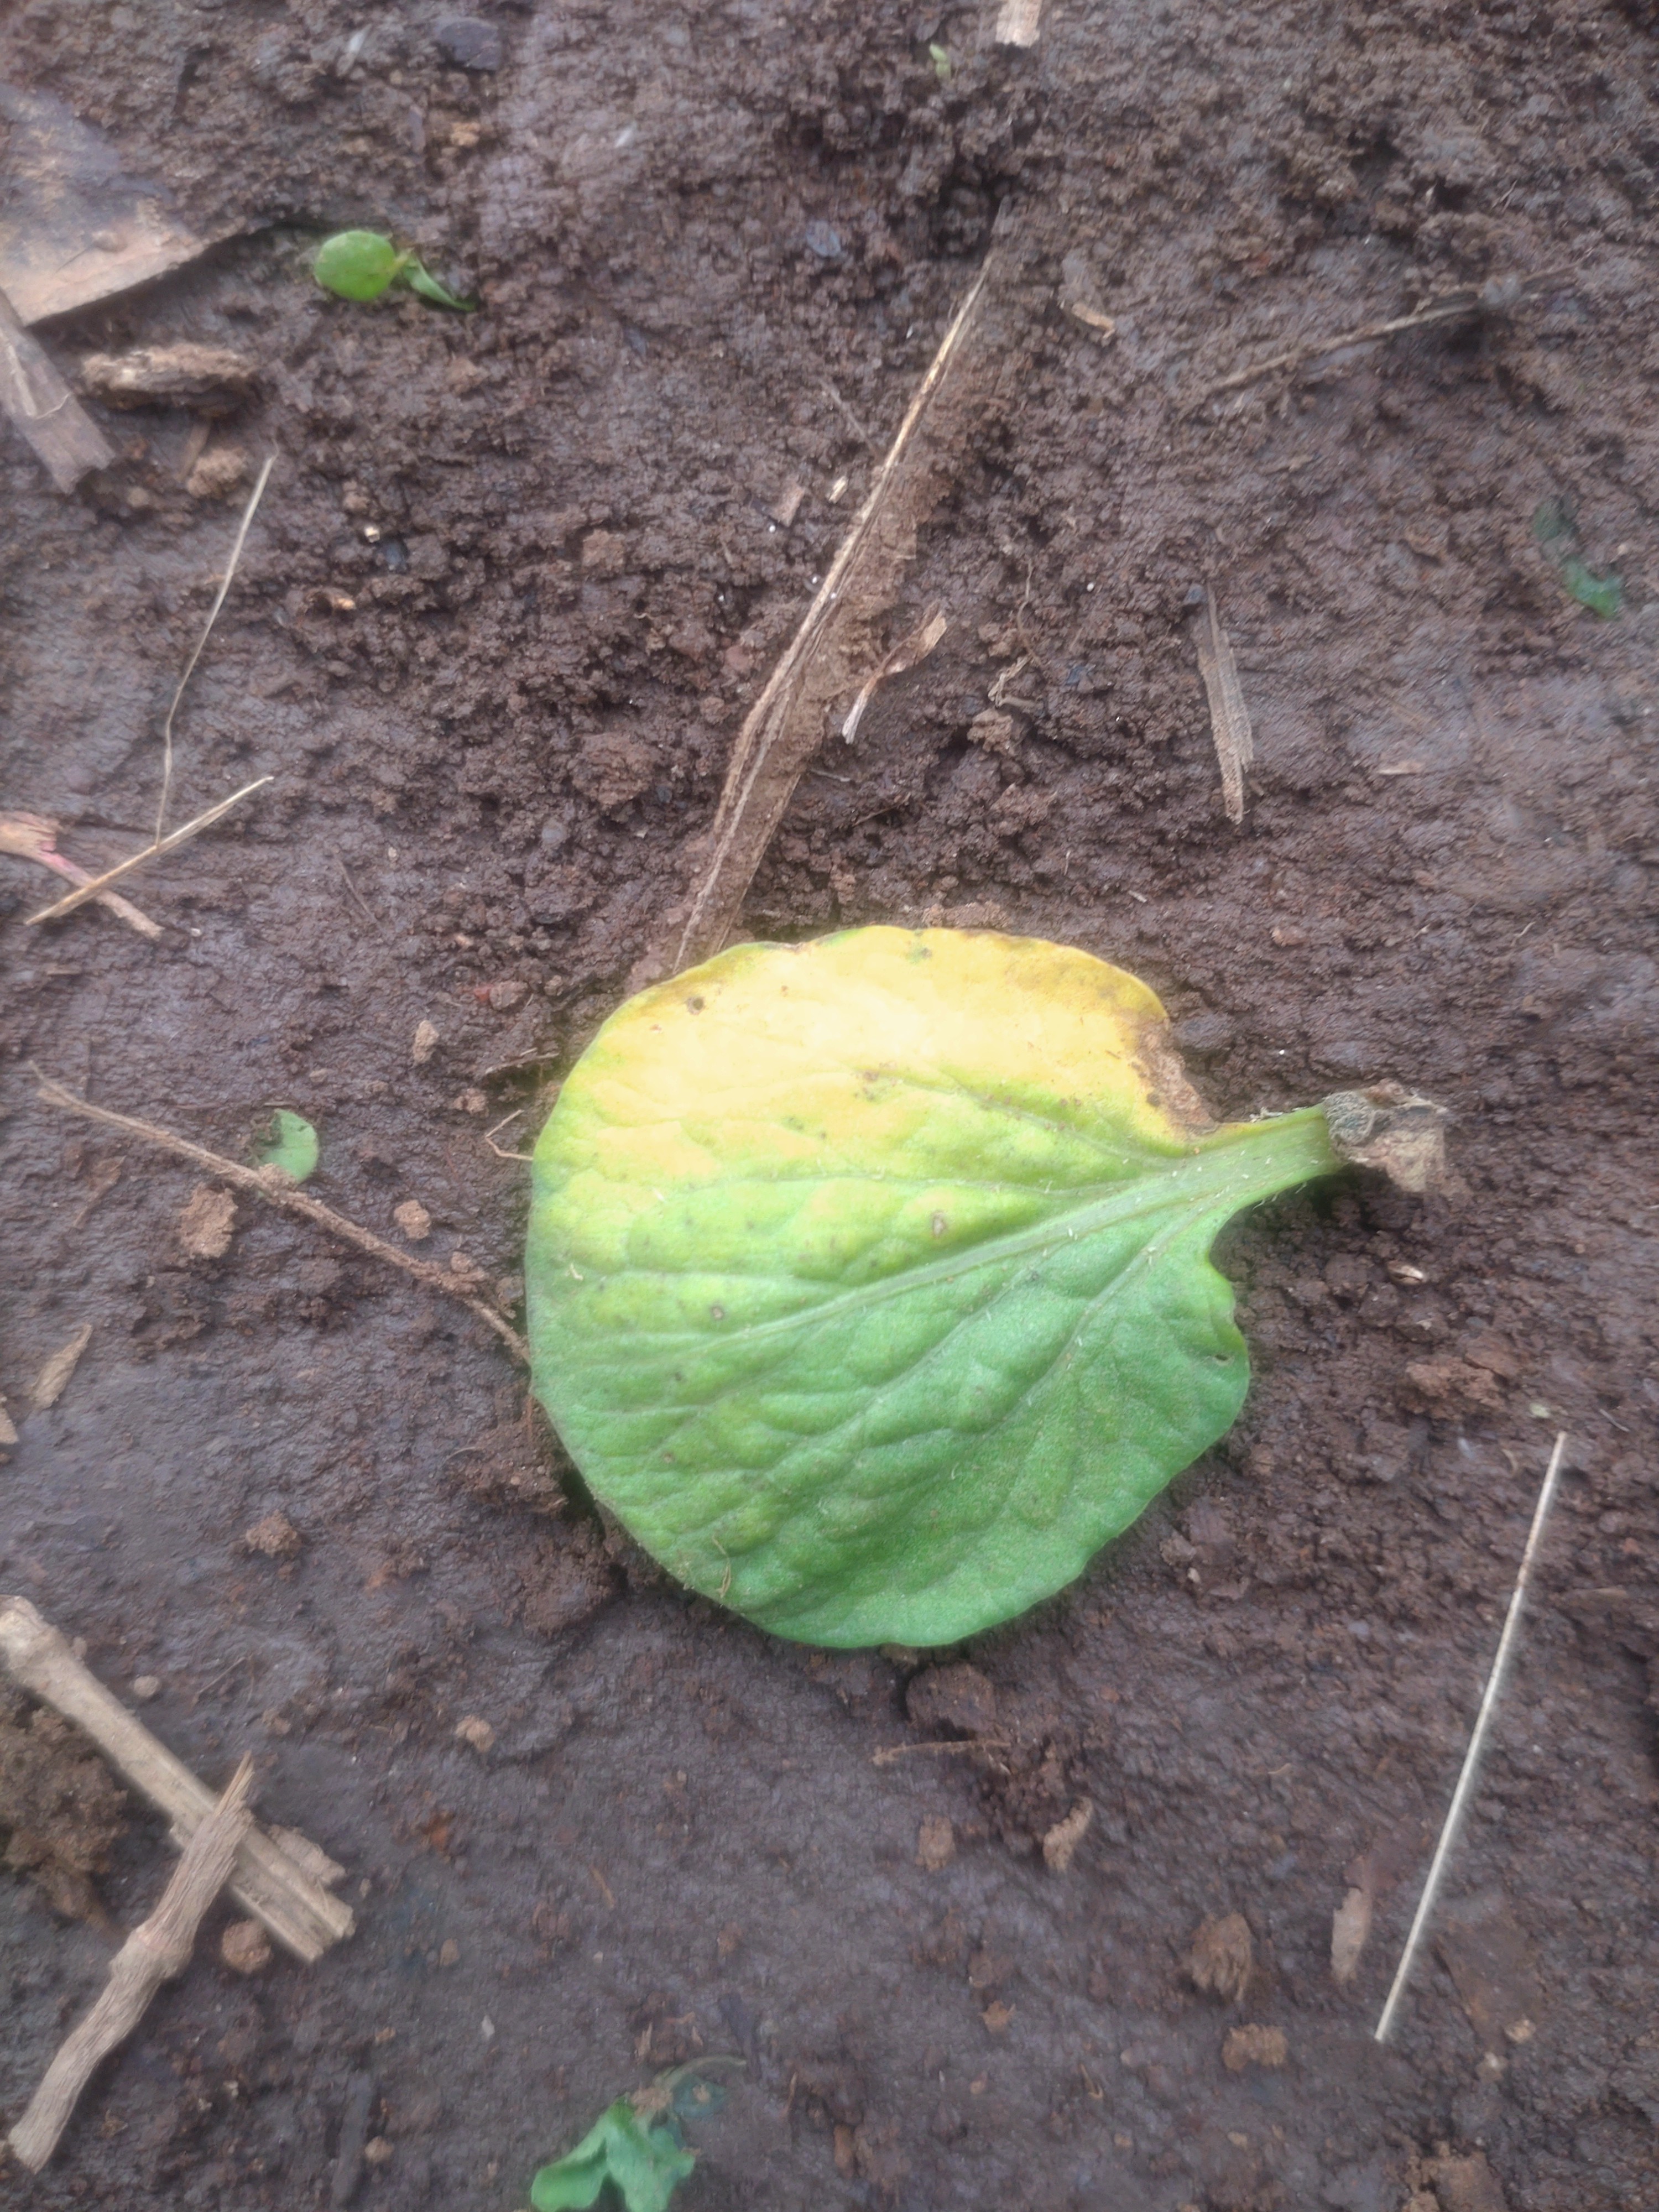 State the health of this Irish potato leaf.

late blight
